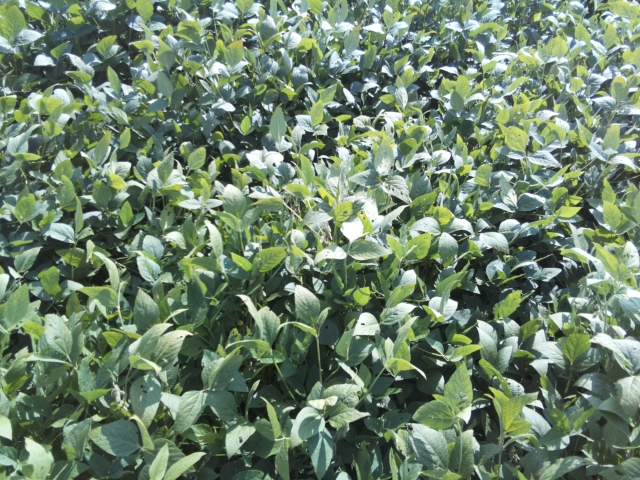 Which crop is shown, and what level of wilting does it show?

soybean, leaflets folding inward at secondary pulvinus with no turgor loss in leaflets or petioles
